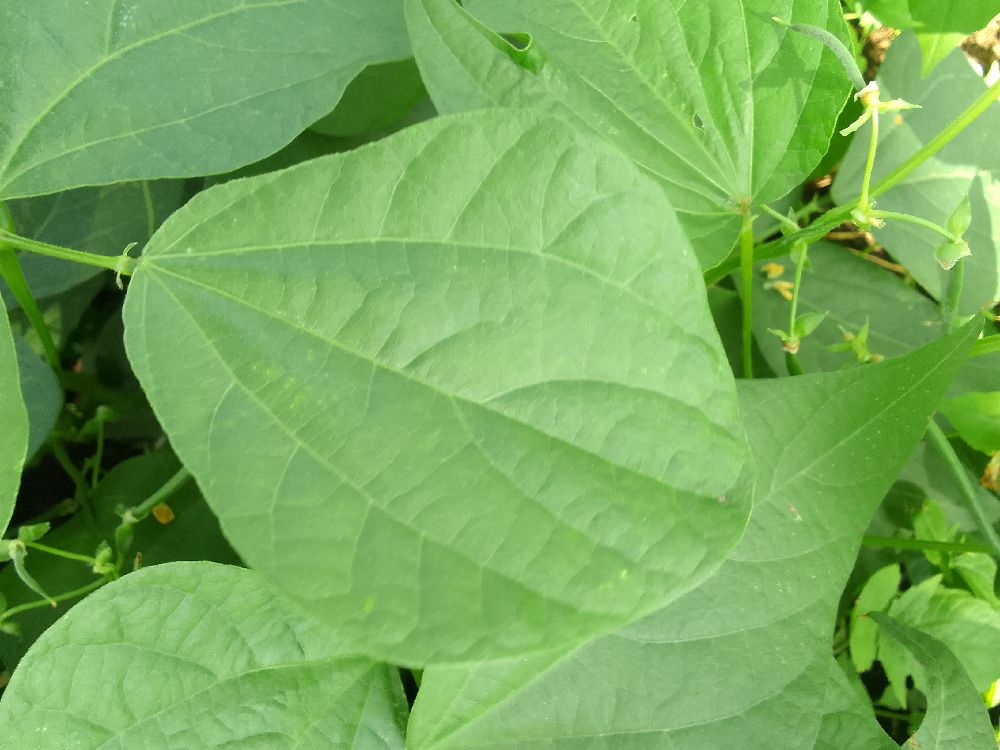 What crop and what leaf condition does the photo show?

common bean, healthy
